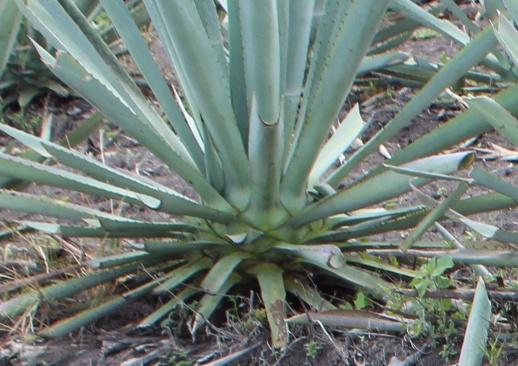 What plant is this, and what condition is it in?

agave, healthy
